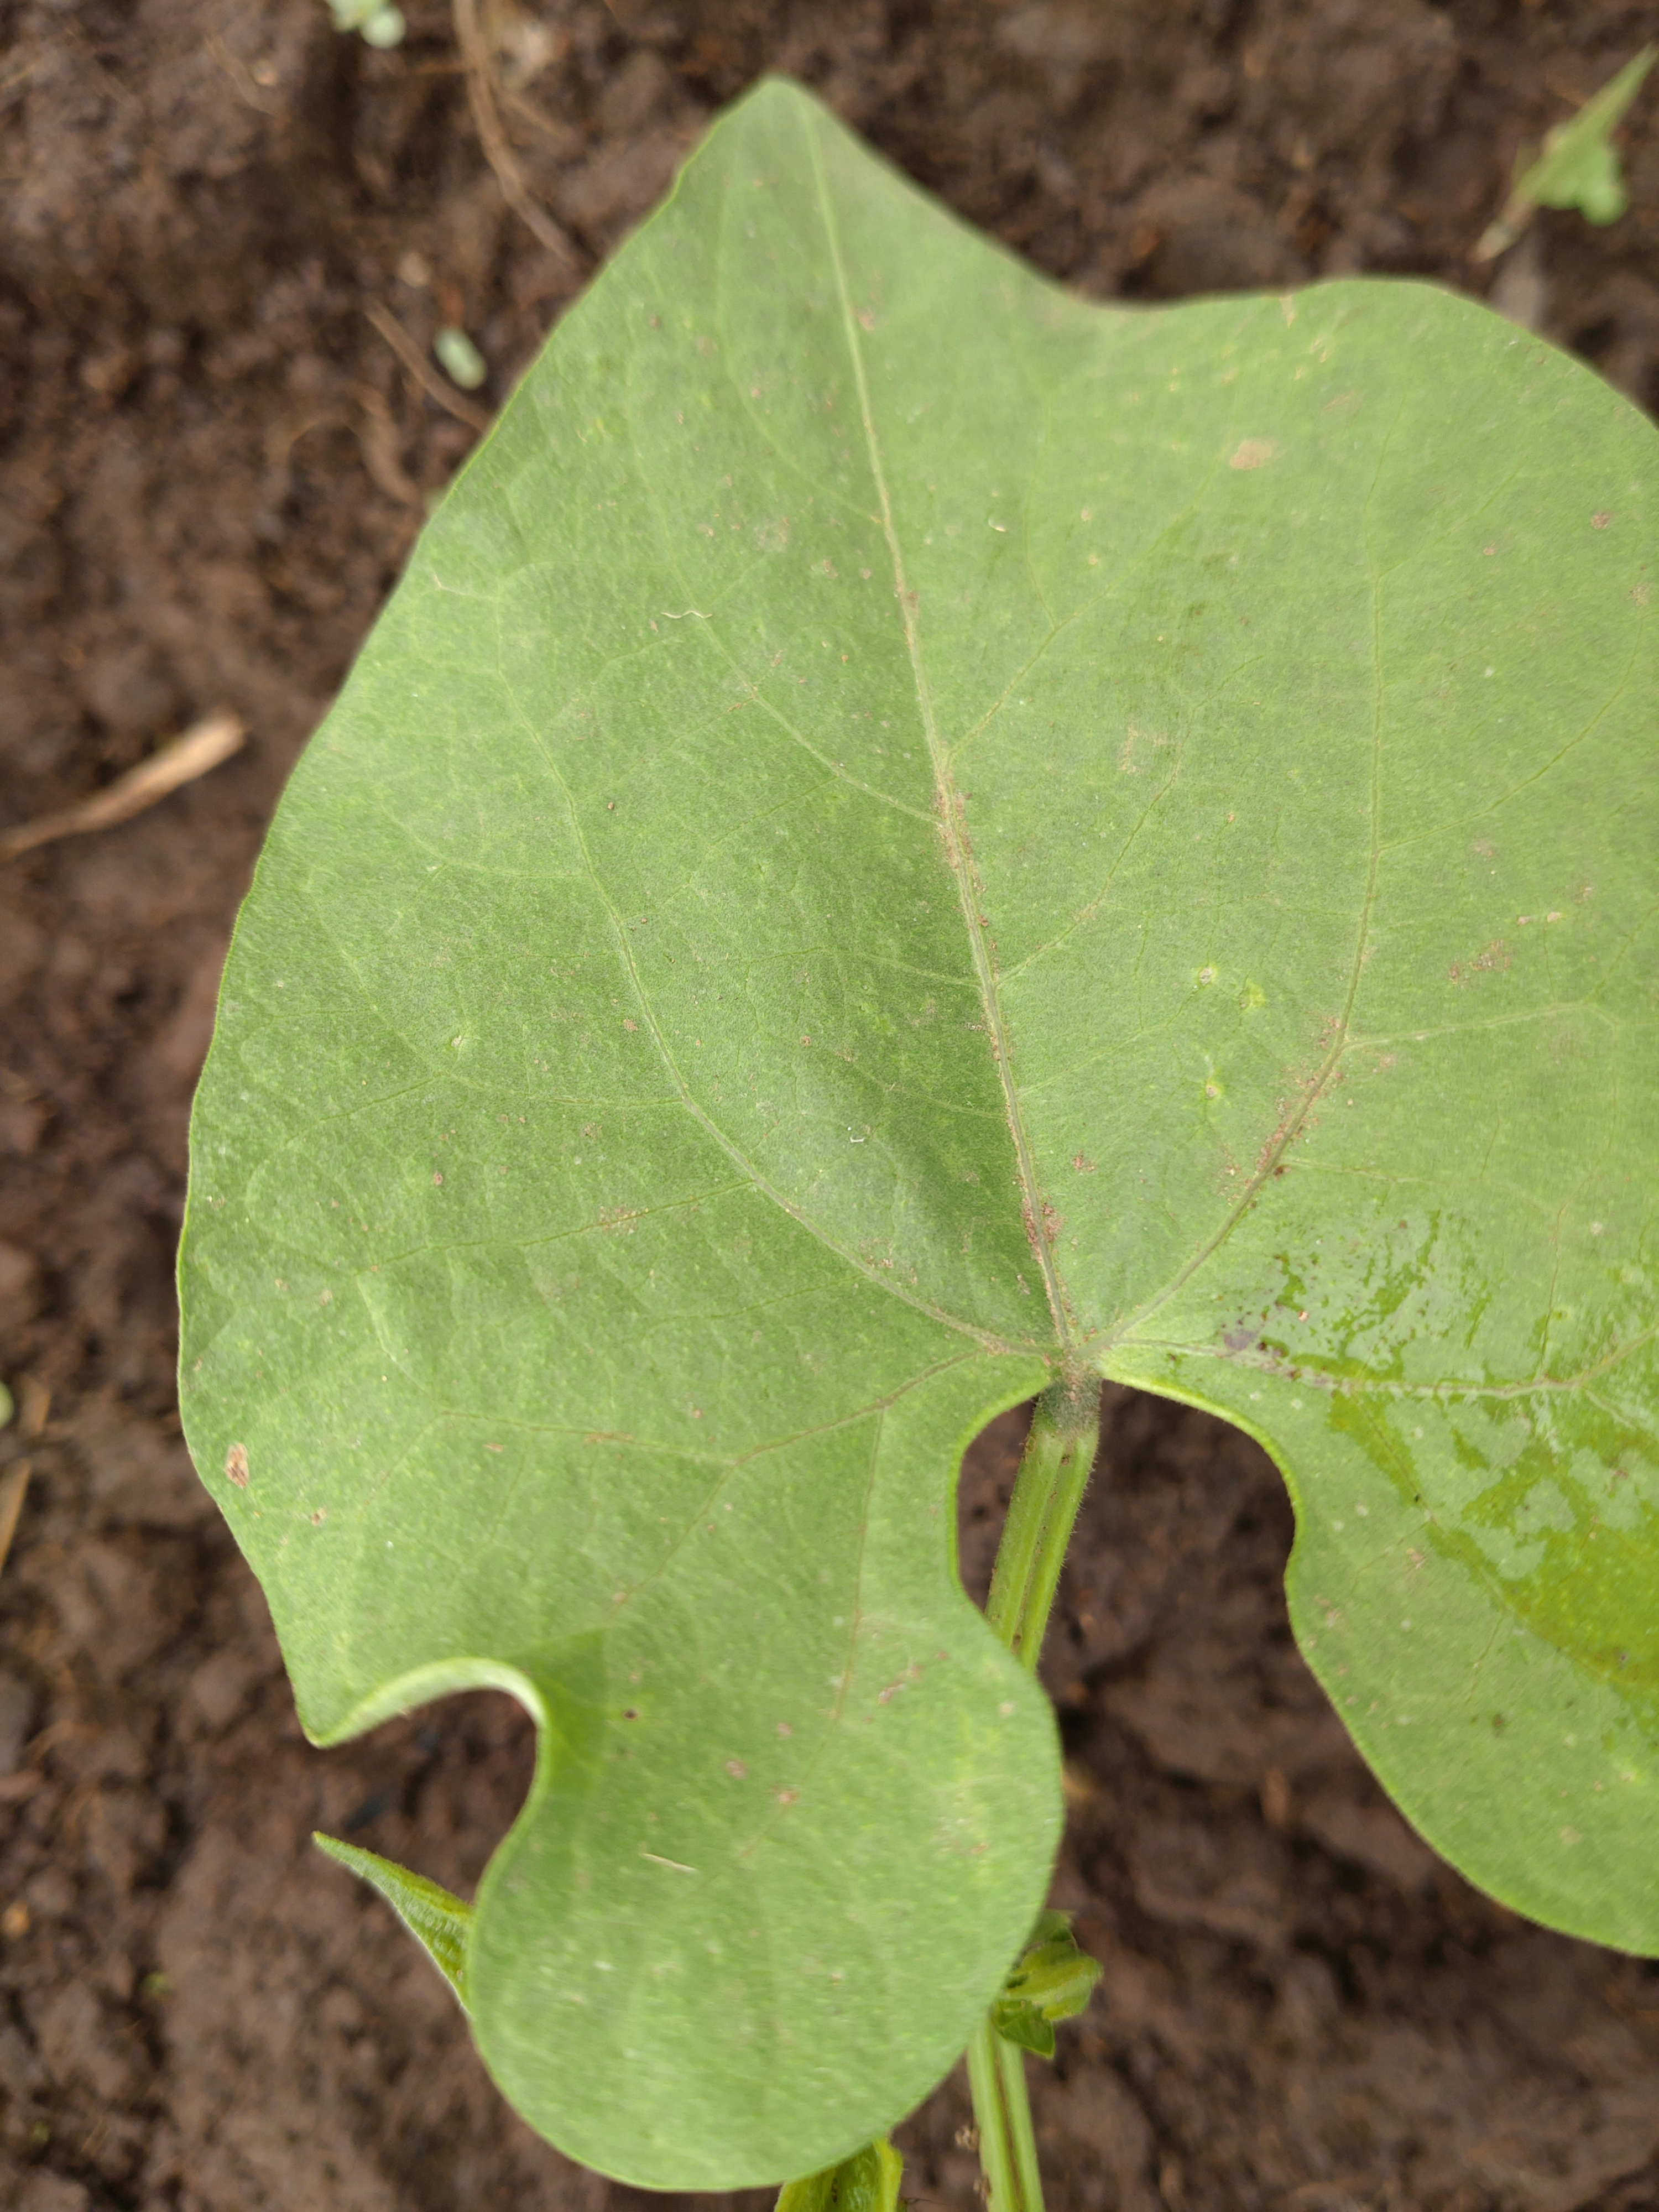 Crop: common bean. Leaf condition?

healthy
